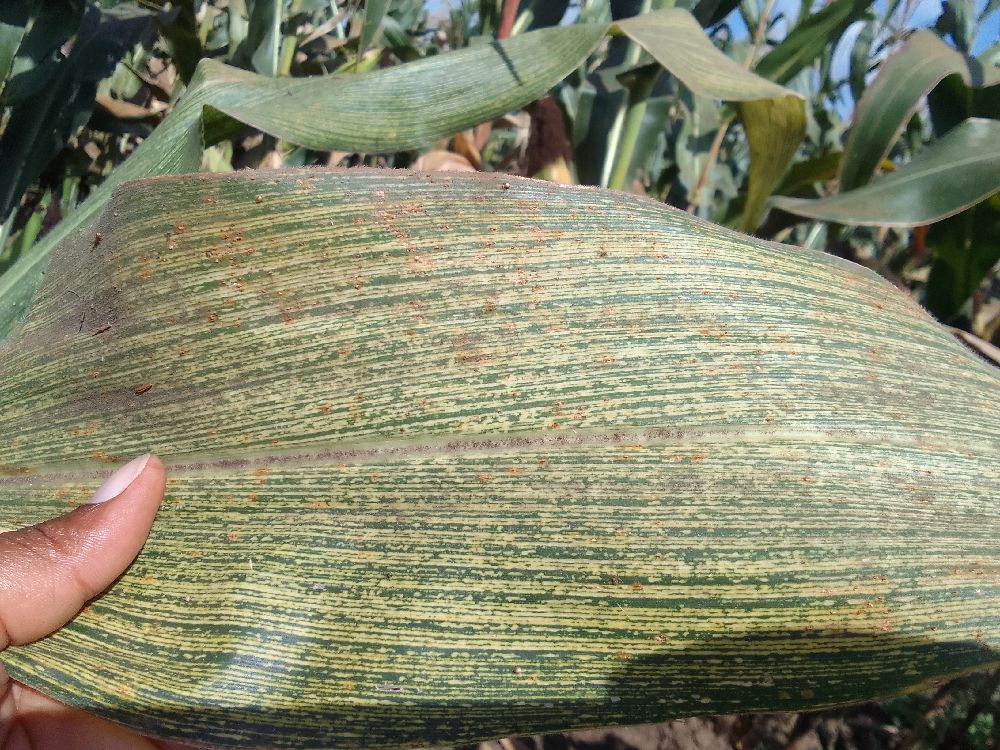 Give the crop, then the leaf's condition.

maize, maize streak virus
